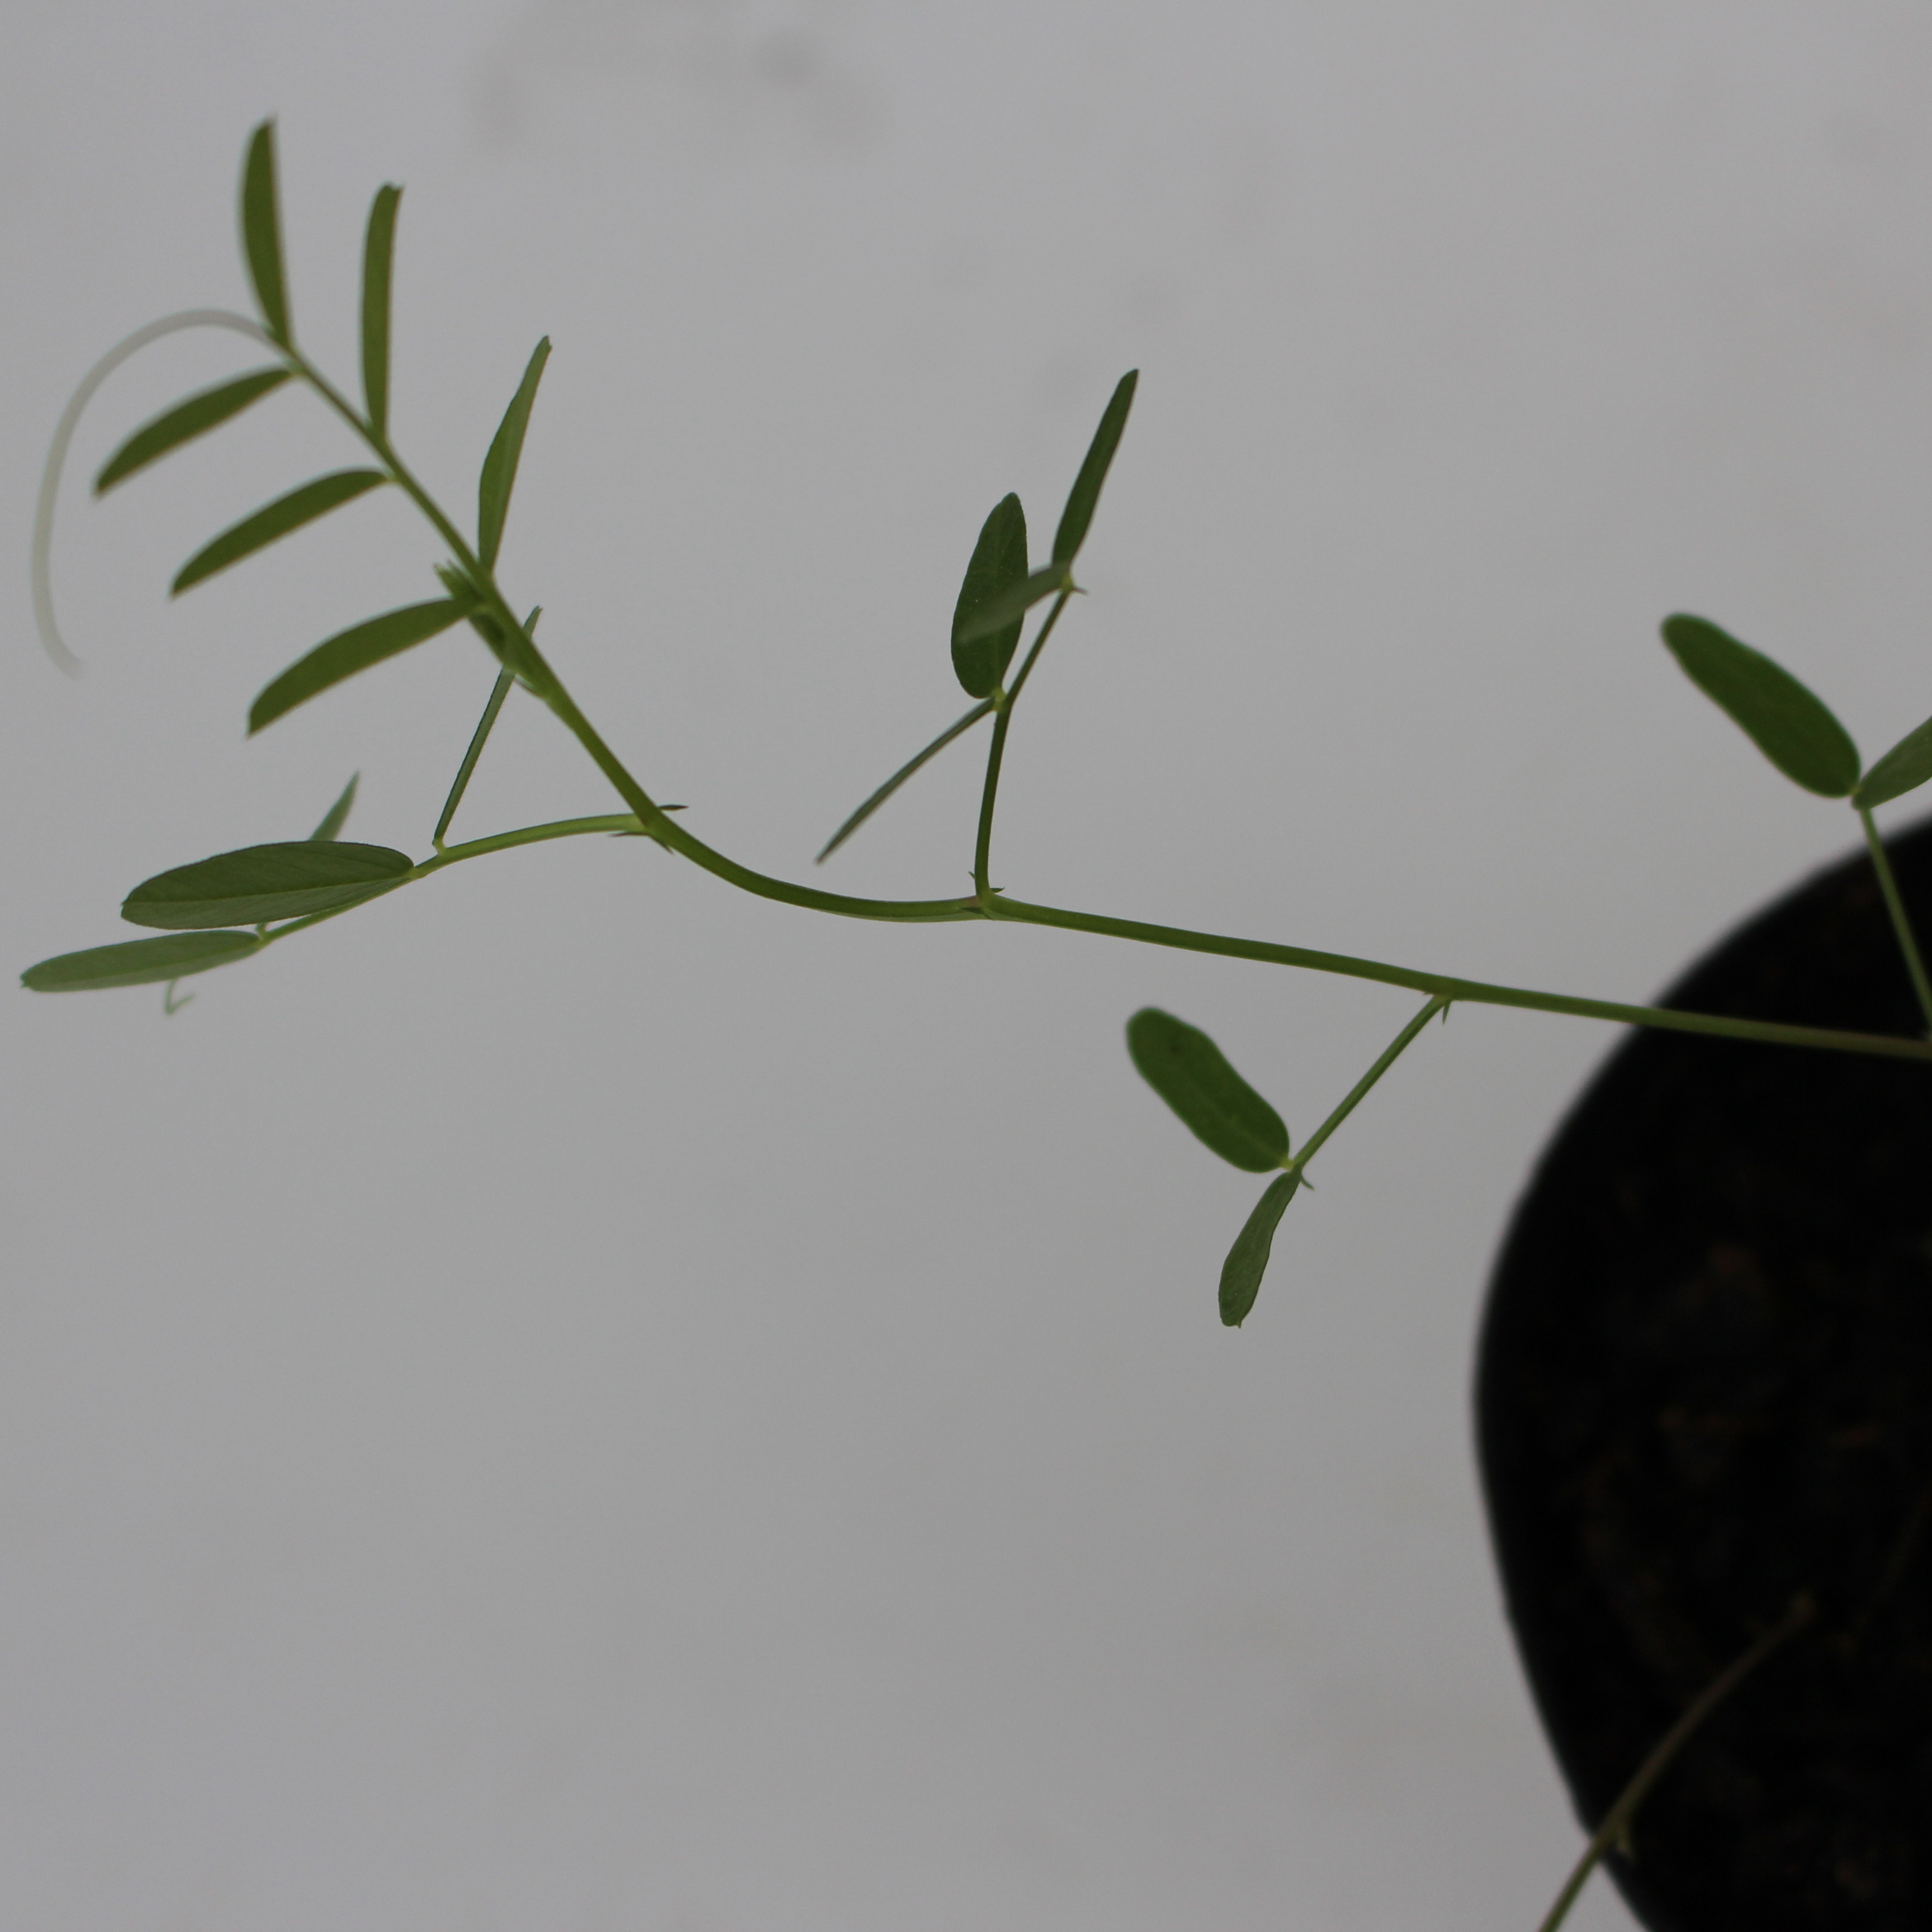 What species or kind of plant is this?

Vicia sativa
